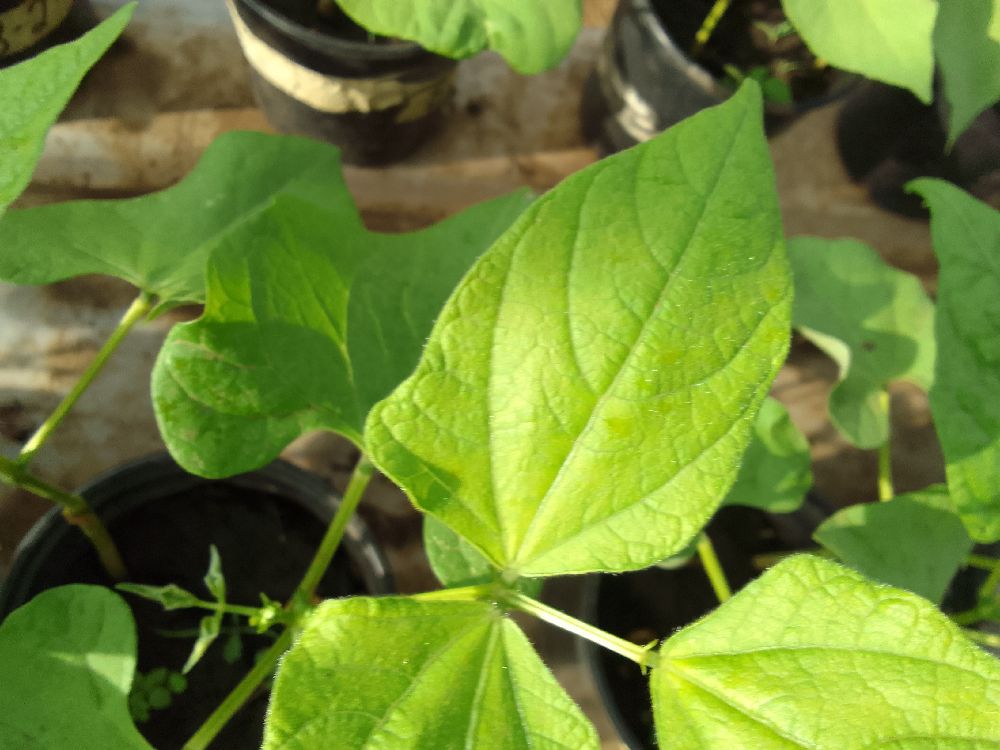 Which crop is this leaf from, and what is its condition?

common bean, healthy
